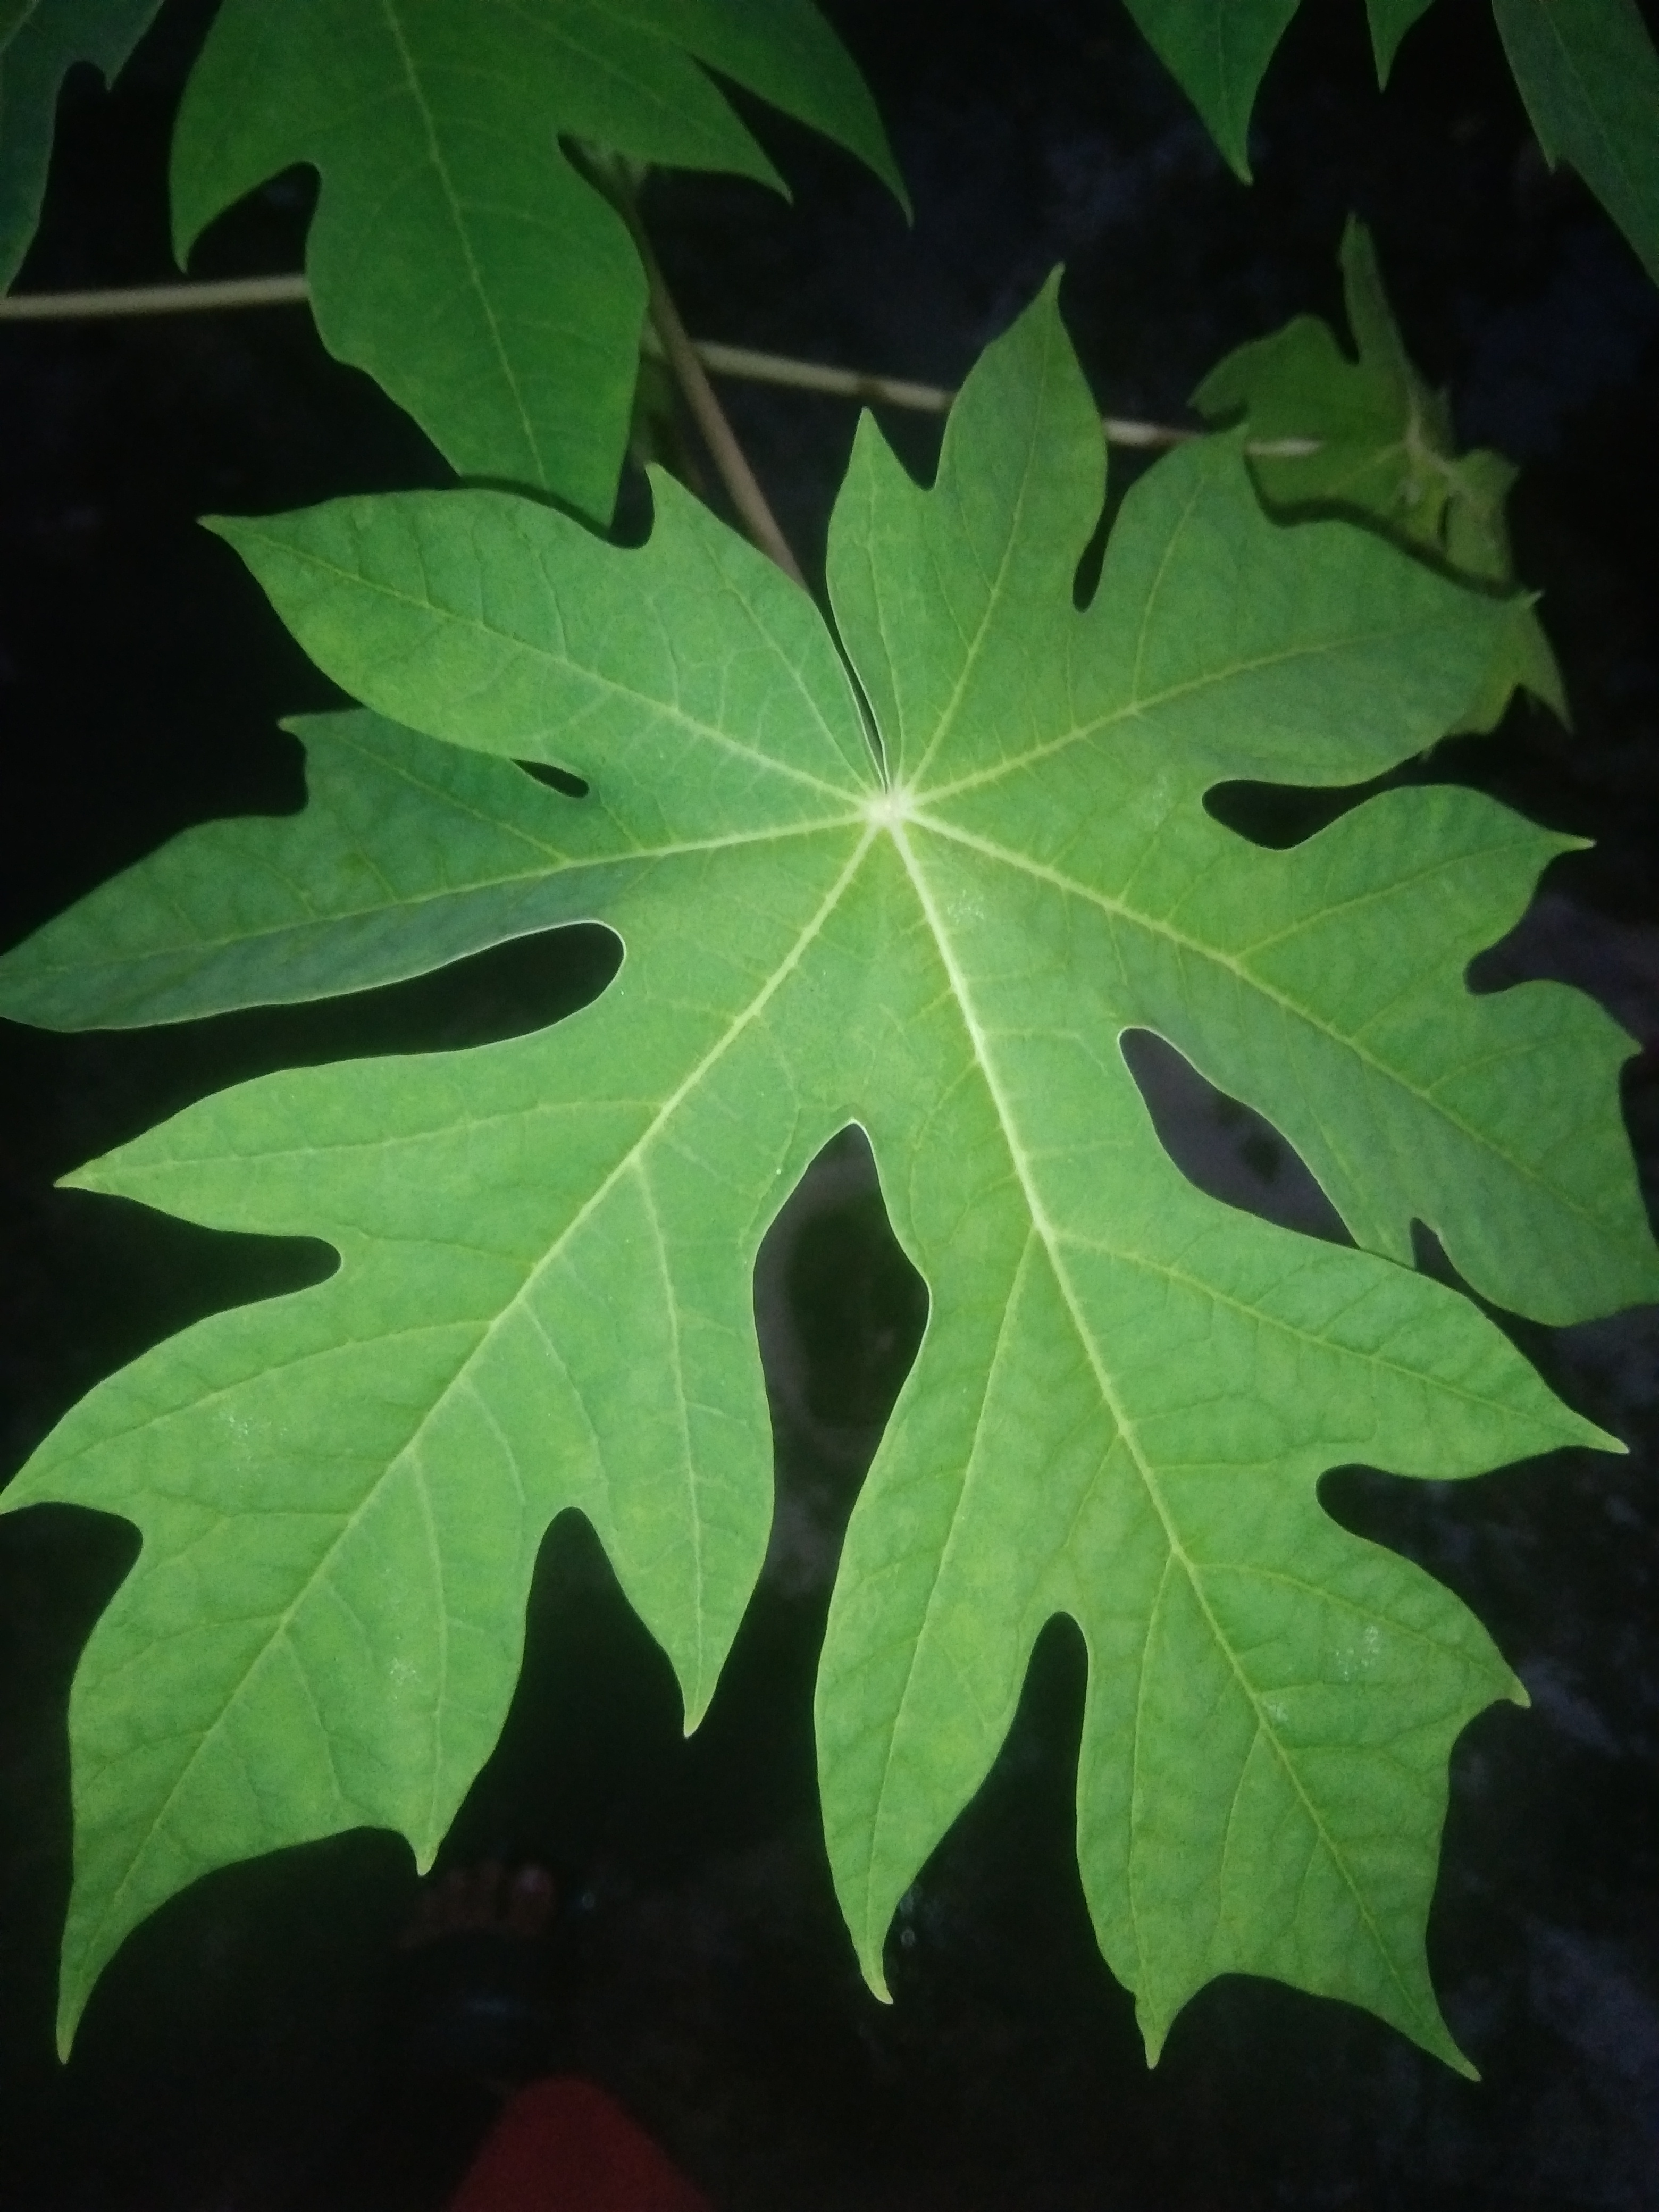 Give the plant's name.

papaya
